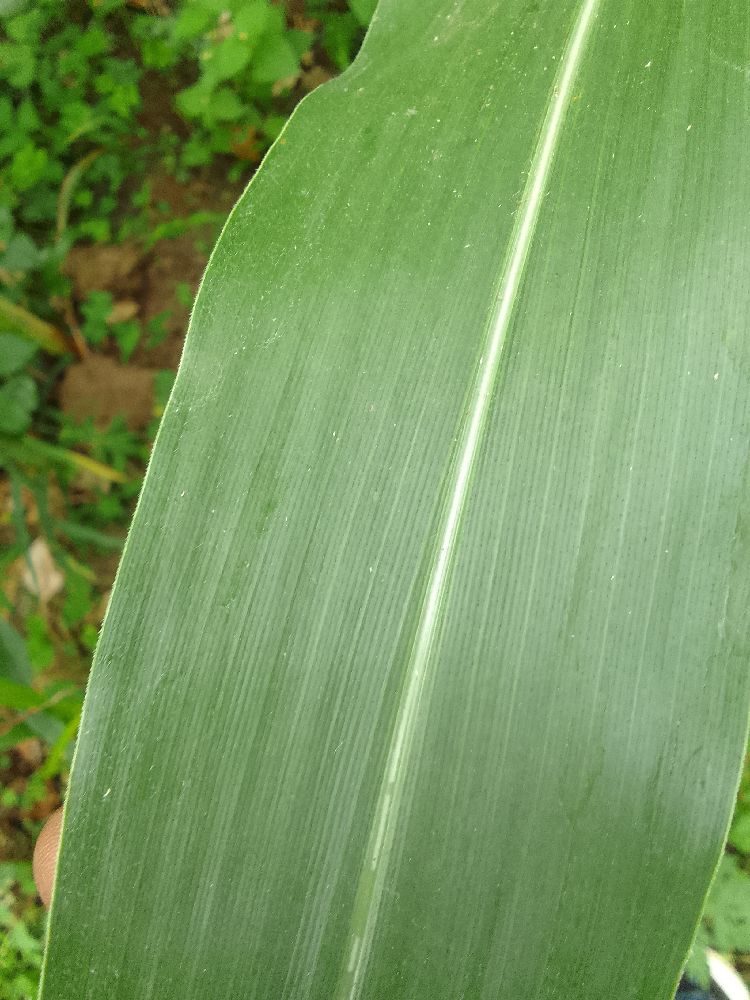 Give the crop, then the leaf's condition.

maize, healthy
